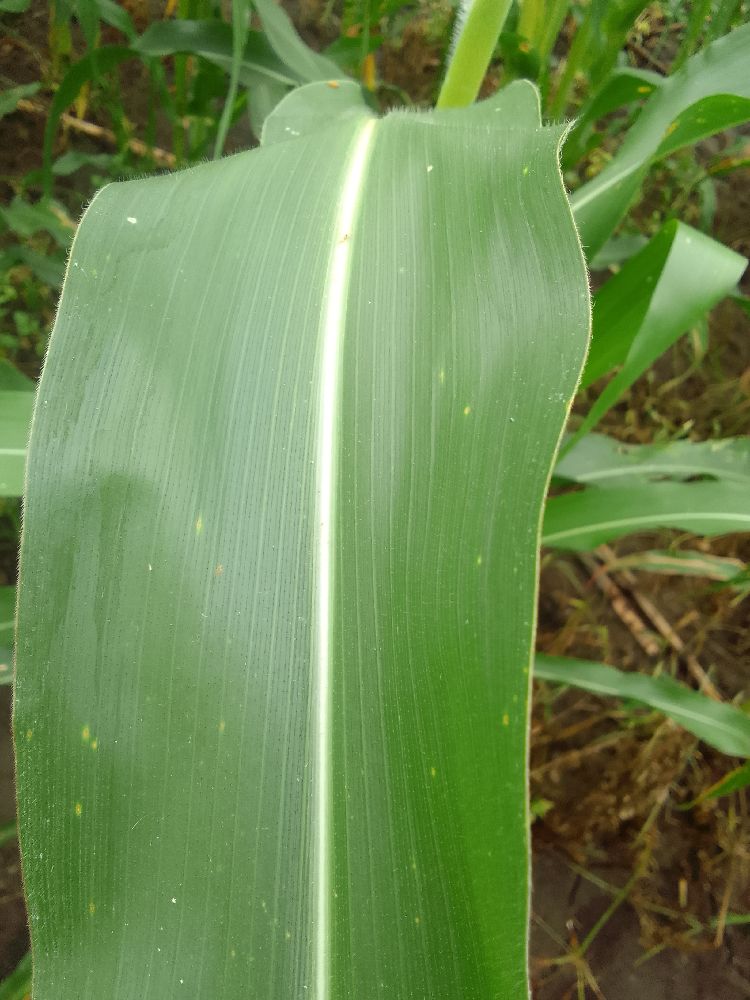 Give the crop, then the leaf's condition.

maize, healthy
